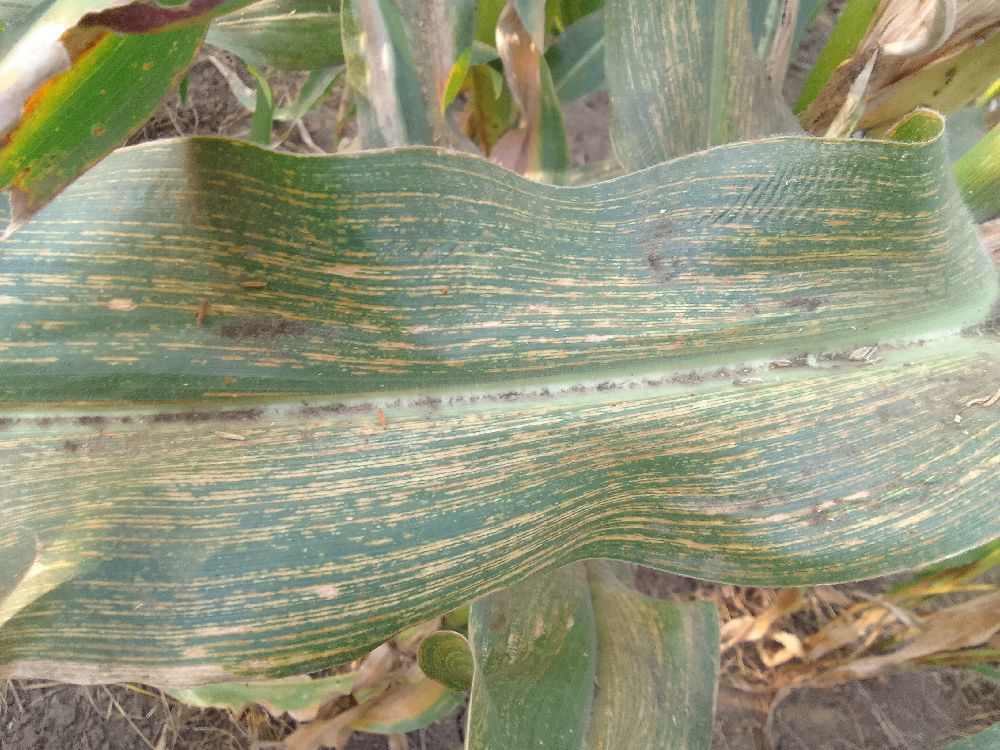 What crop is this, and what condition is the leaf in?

maize, maize streak virus
